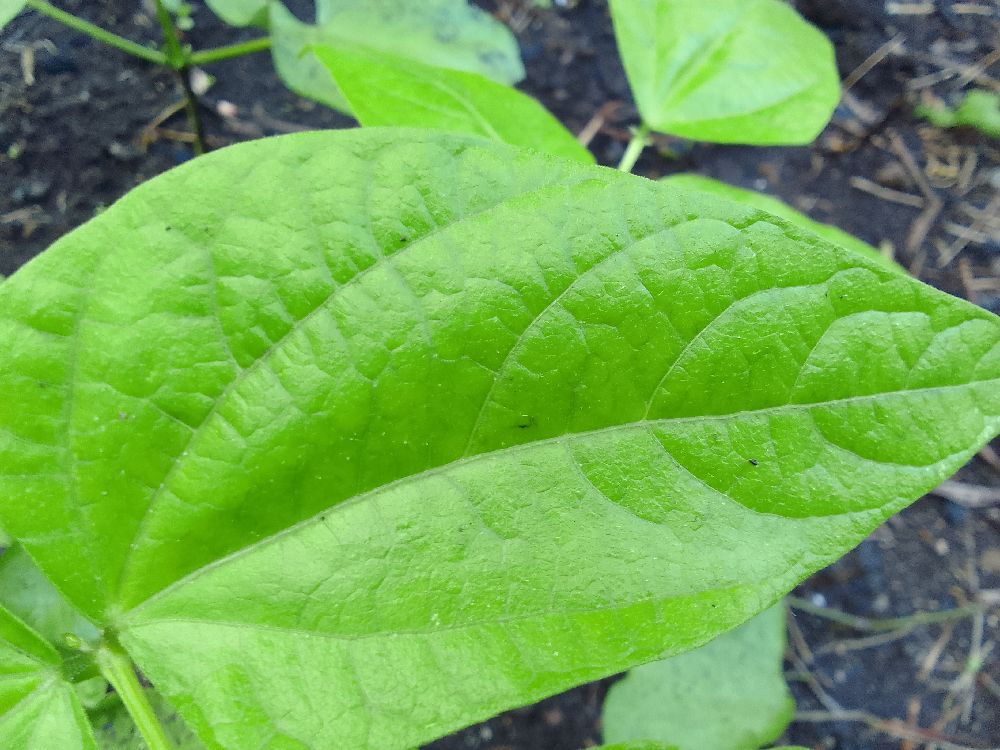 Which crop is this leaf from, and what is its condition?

common bean, healthy
